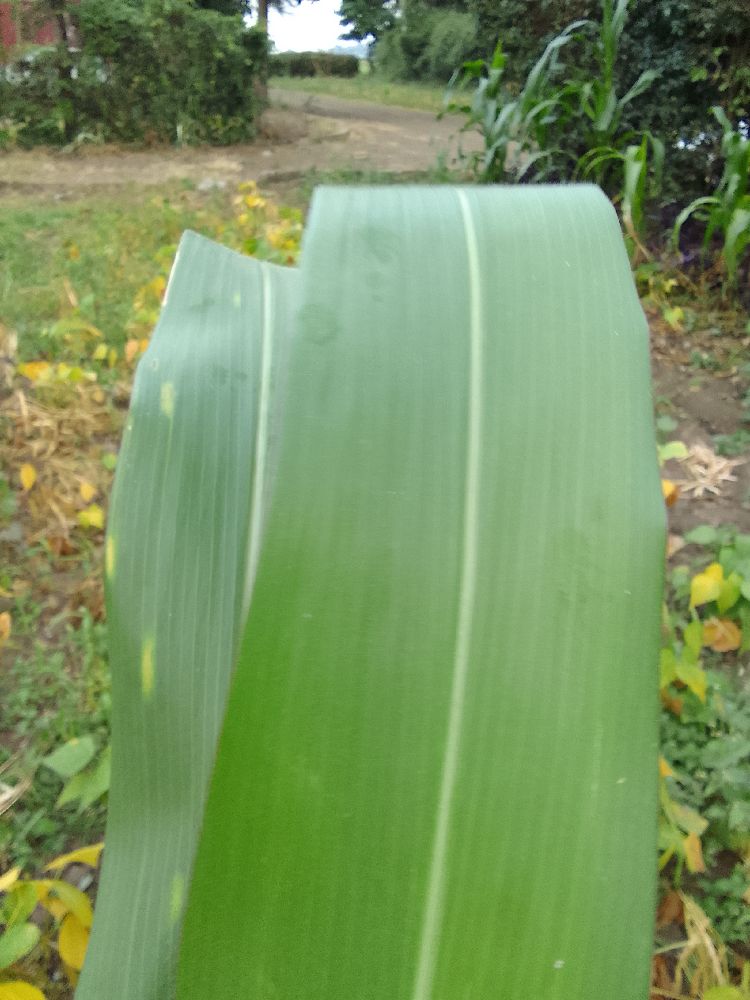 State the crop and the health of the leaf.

maize, healthy
